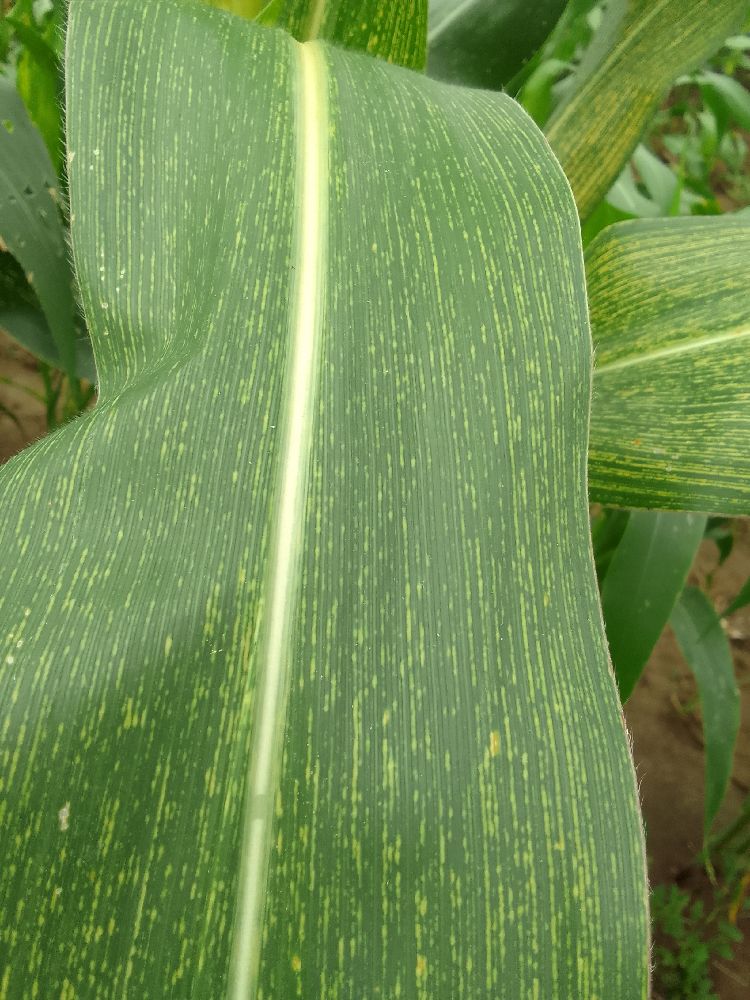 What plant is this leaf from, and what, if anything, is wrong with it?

maize, maize streak virus
